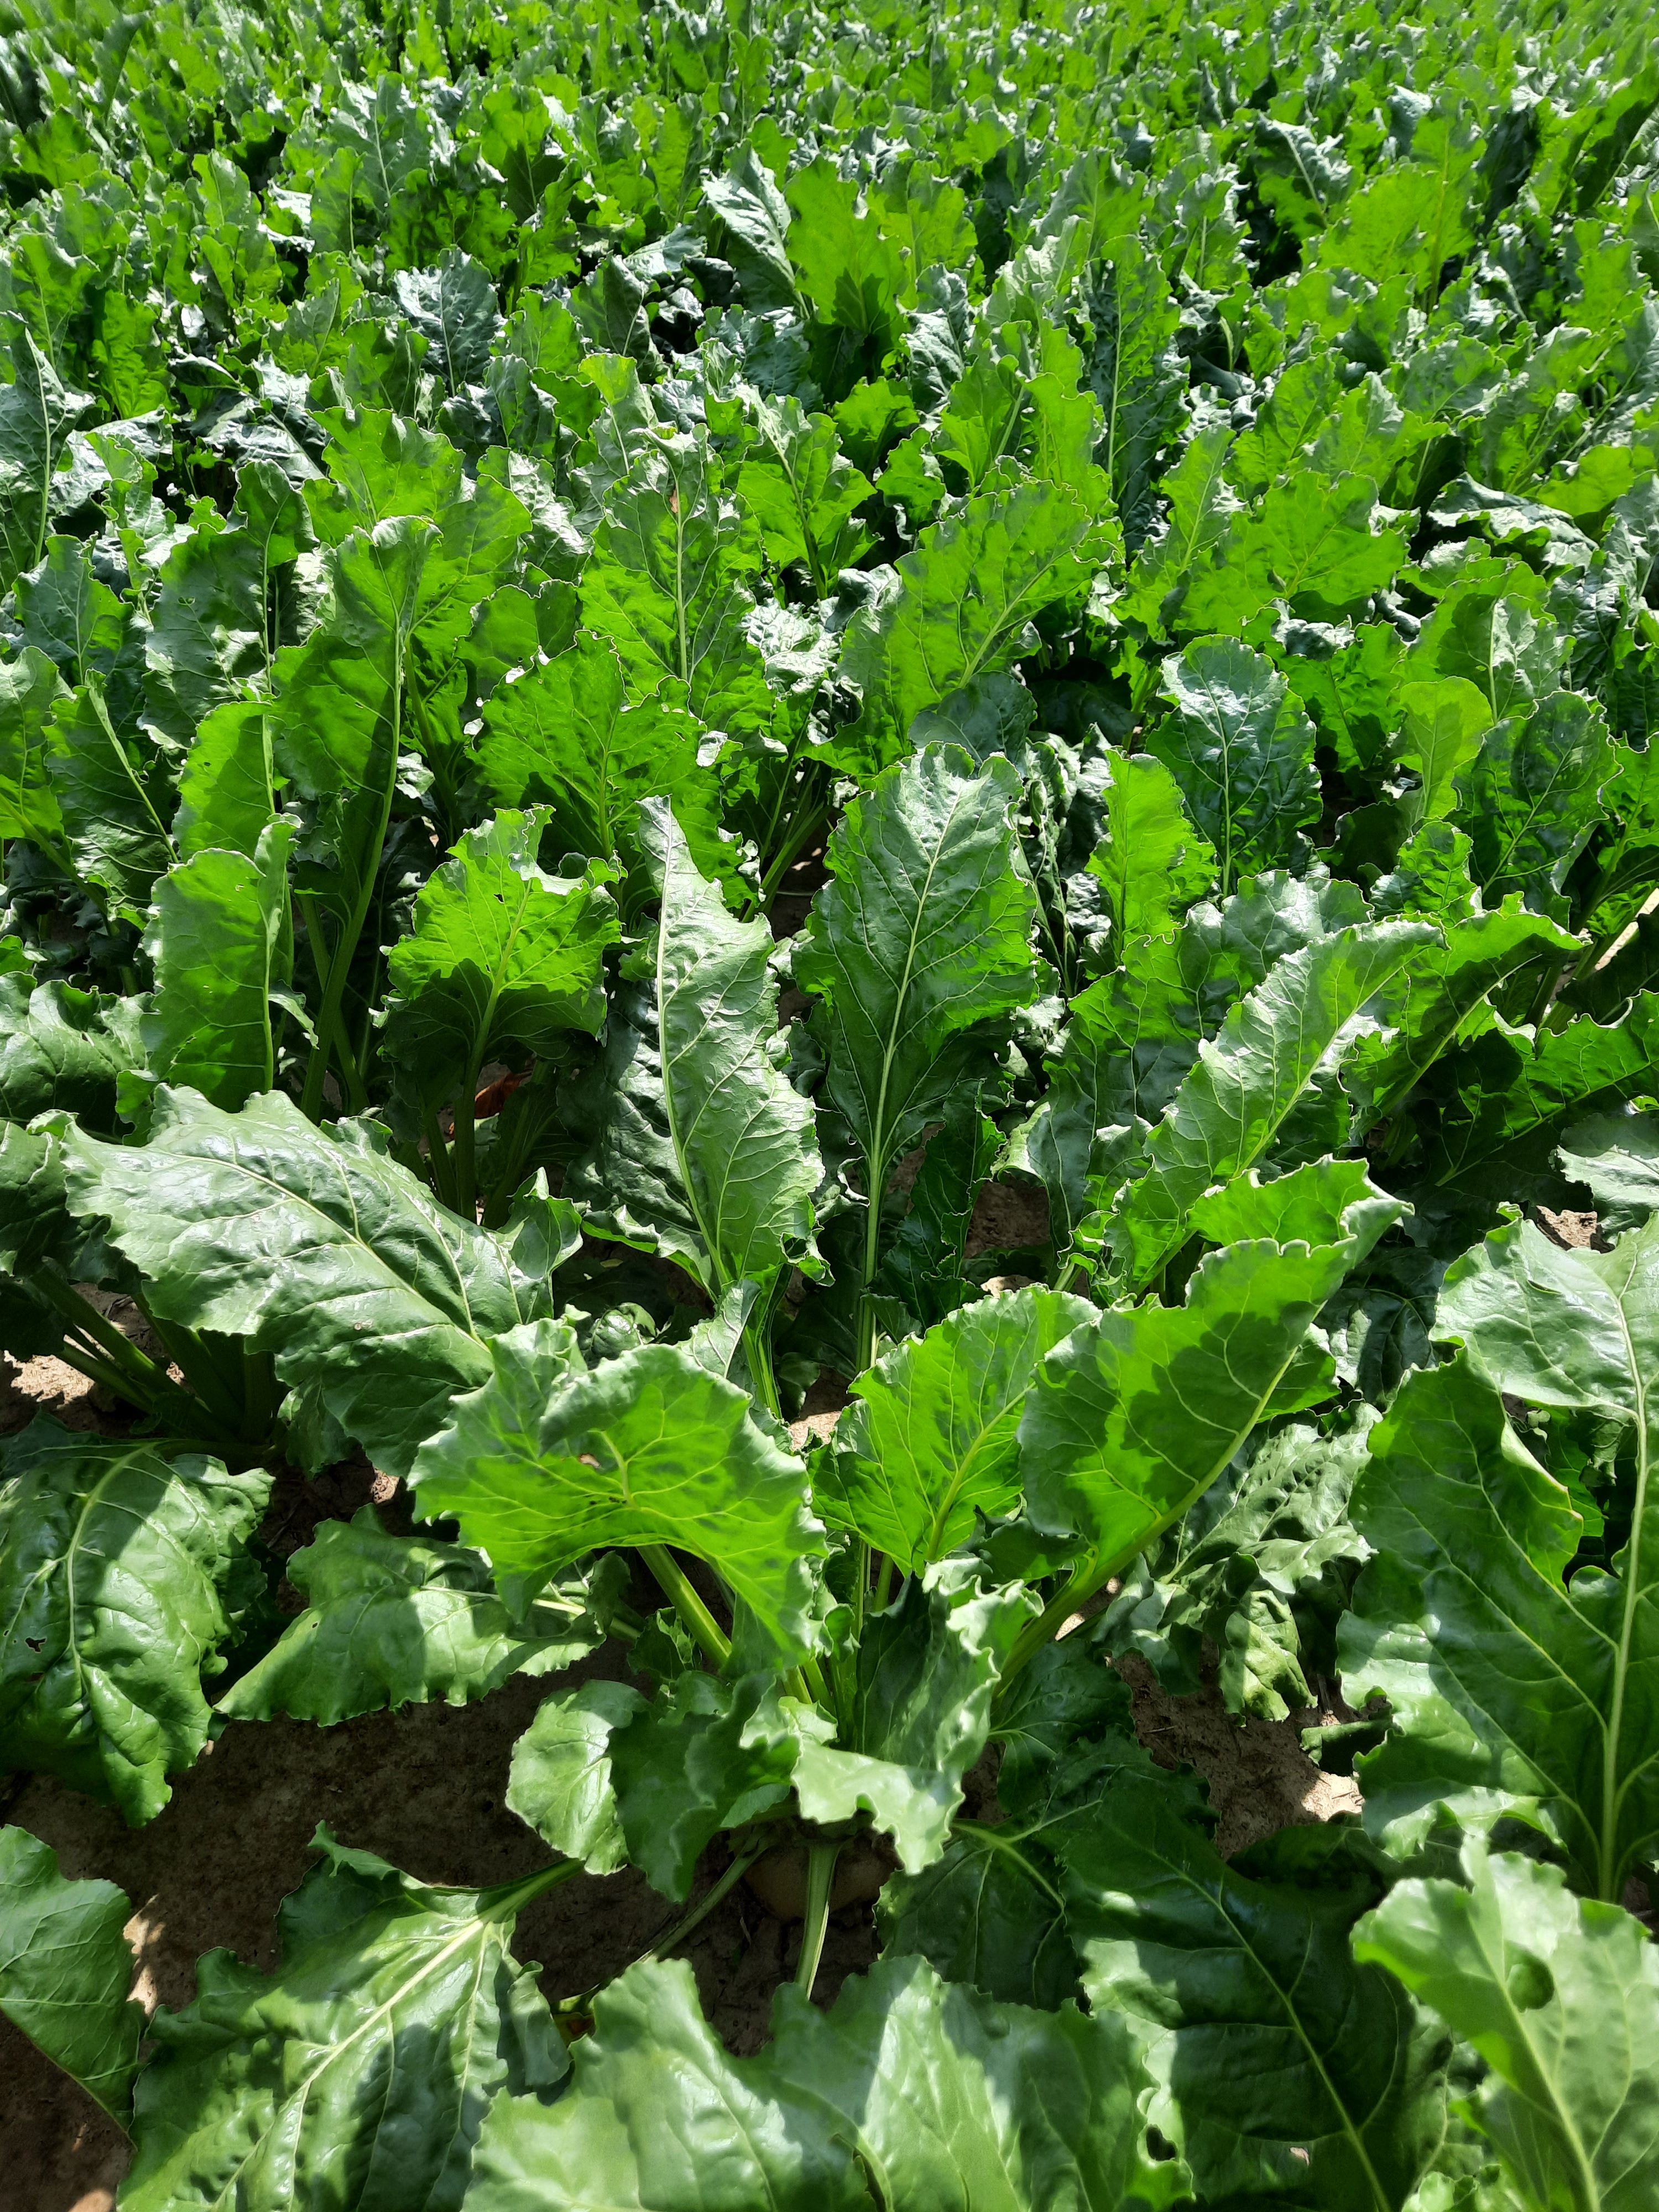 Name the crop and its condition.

beet, unaffected
